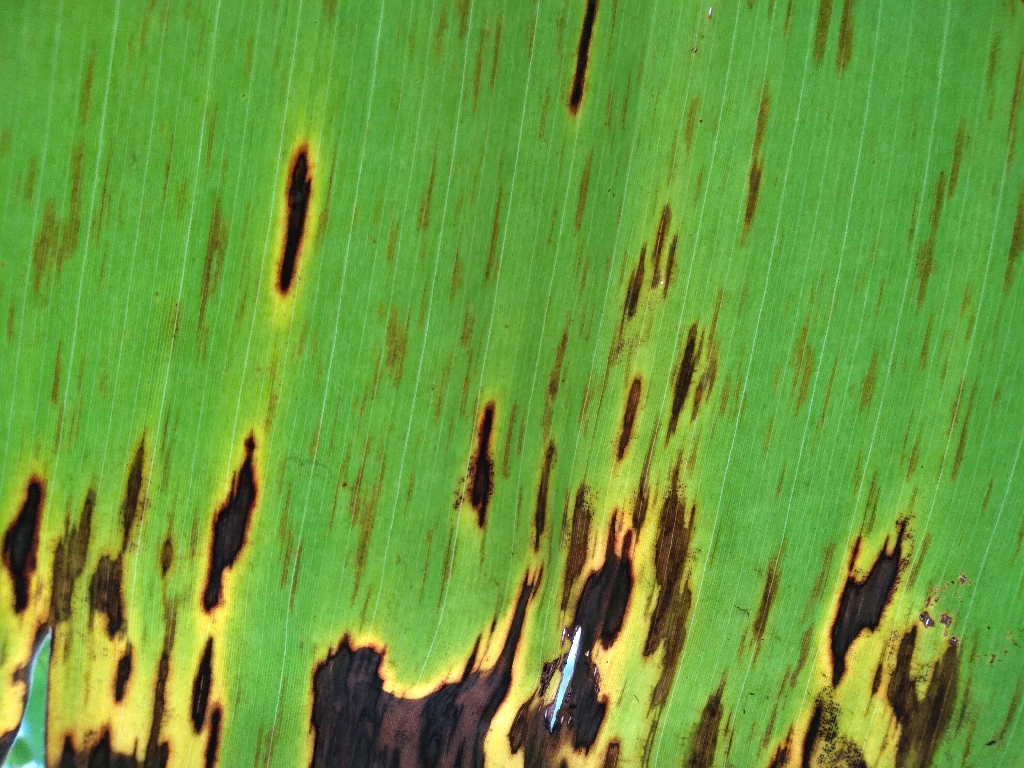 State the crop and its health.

banana, black sigatoka
